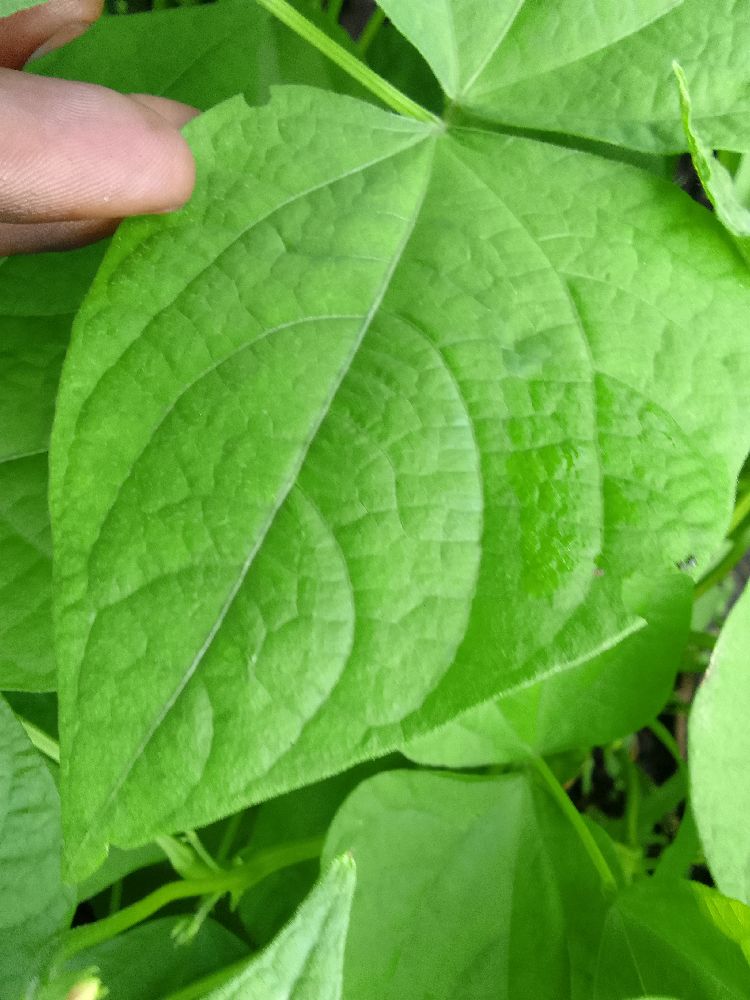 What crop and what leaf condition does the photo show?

common bean, healthy
